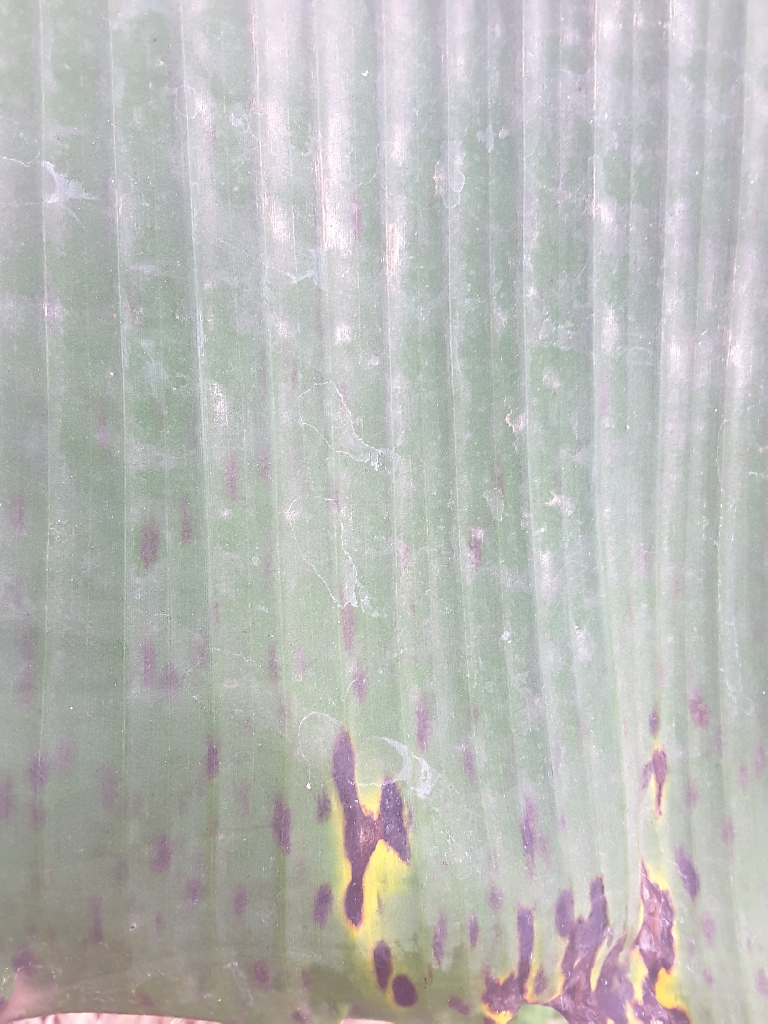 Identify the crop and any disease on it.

banana, black sigatoka
